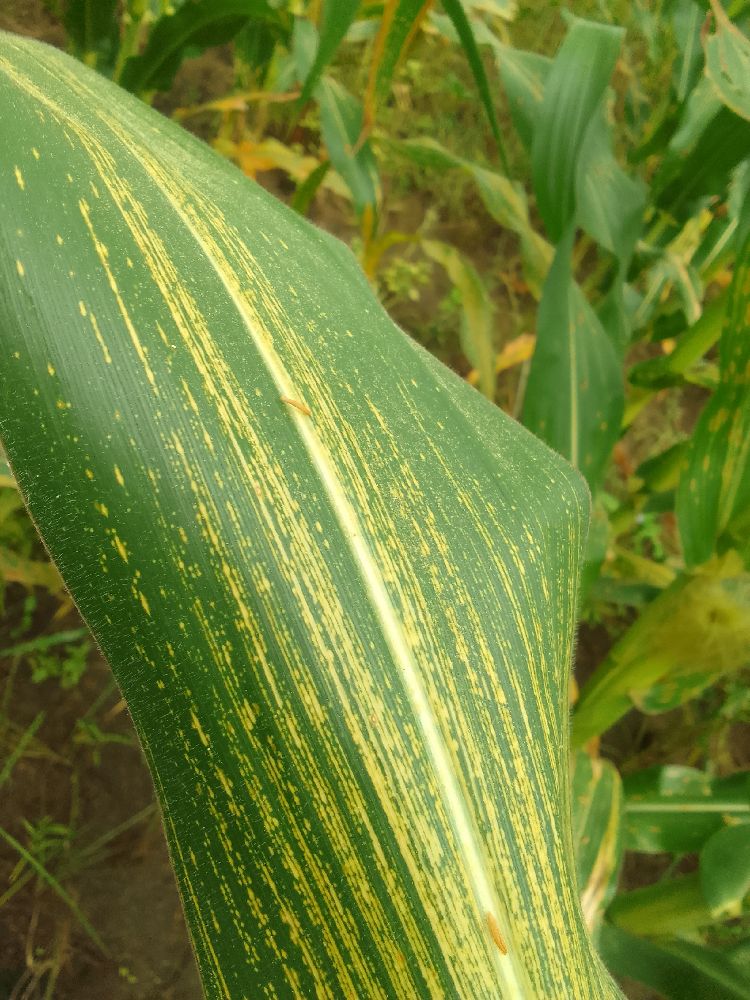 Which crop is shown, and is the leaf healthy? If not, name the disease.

maize, maize streak virus
